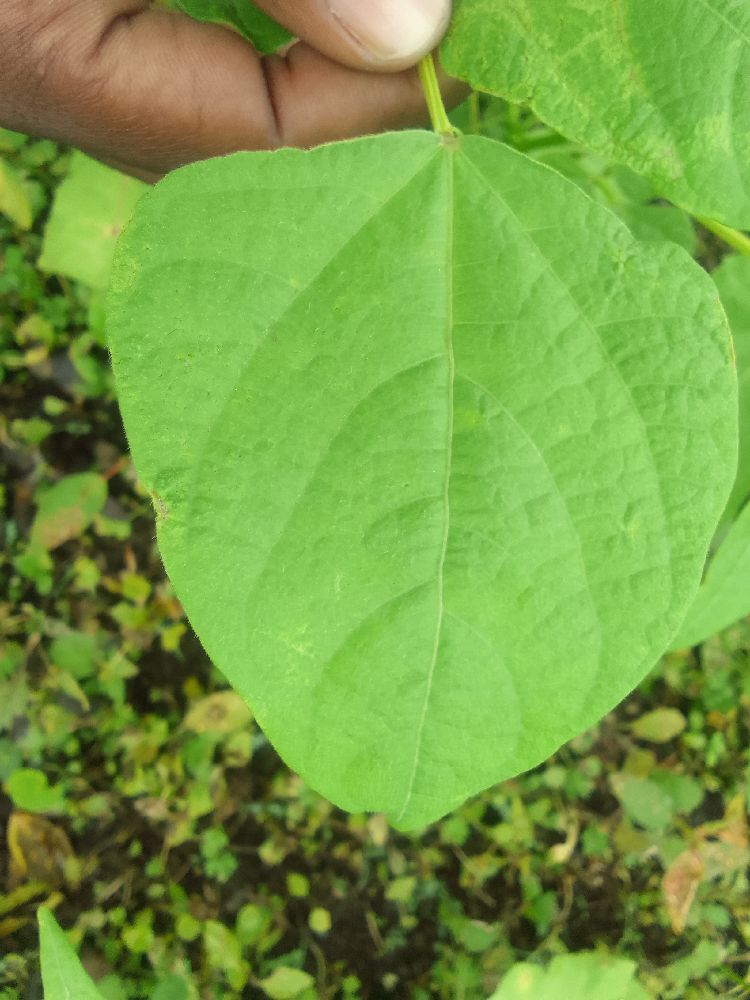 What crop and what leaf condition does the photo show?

common bean, healthy
